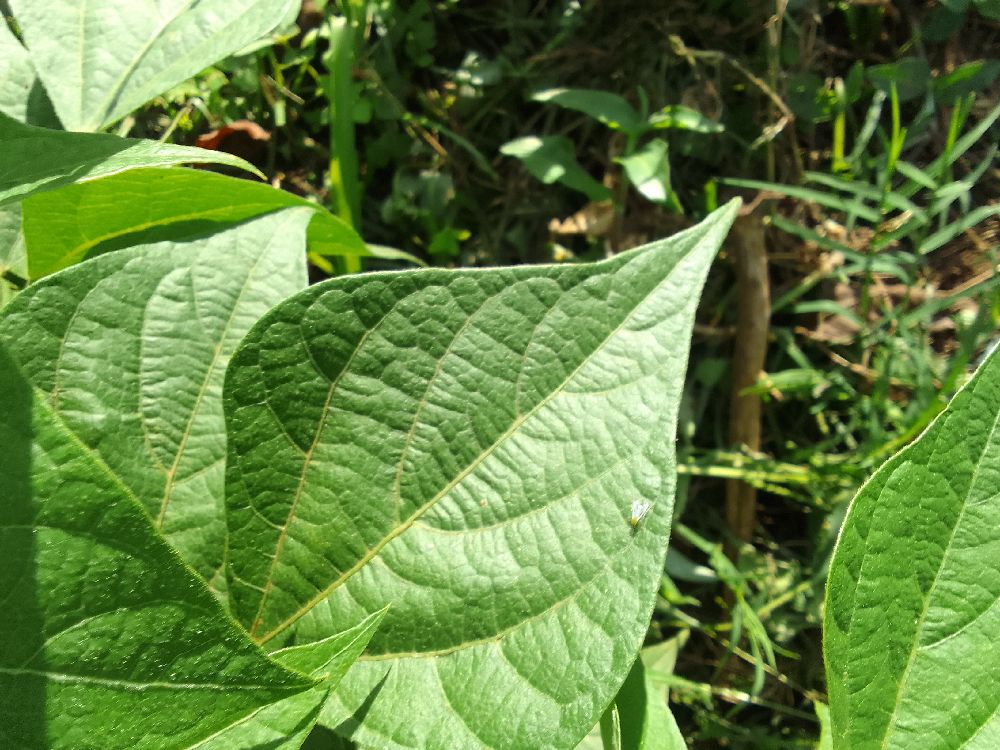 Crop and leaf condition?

common bean, healthy
